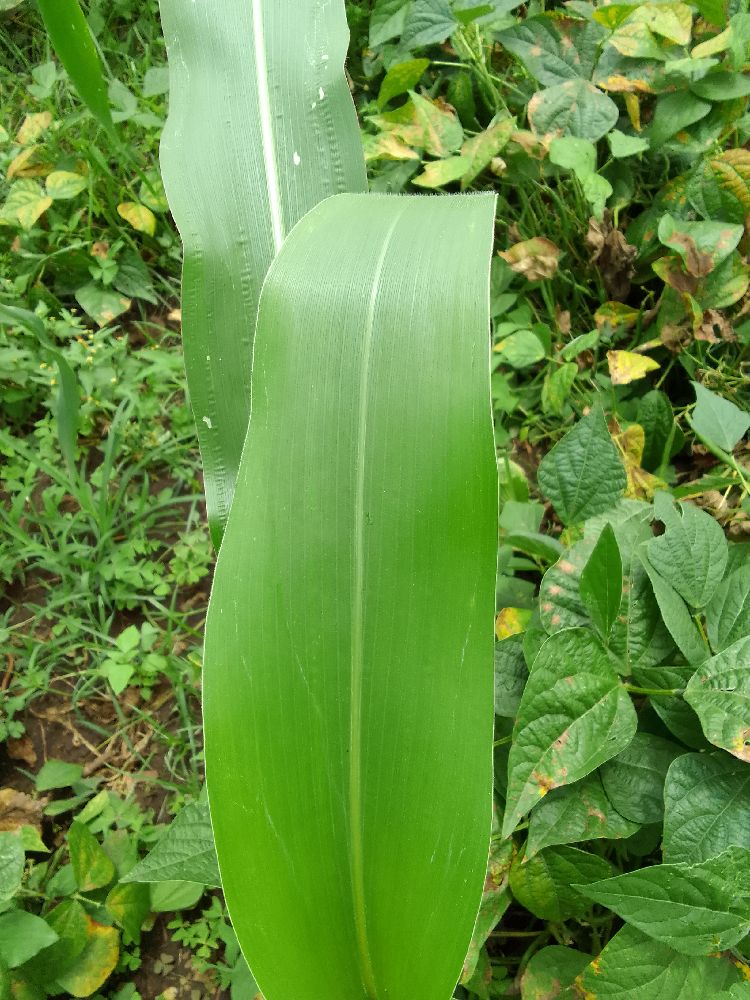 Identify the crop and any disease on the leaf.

maize, healthy
